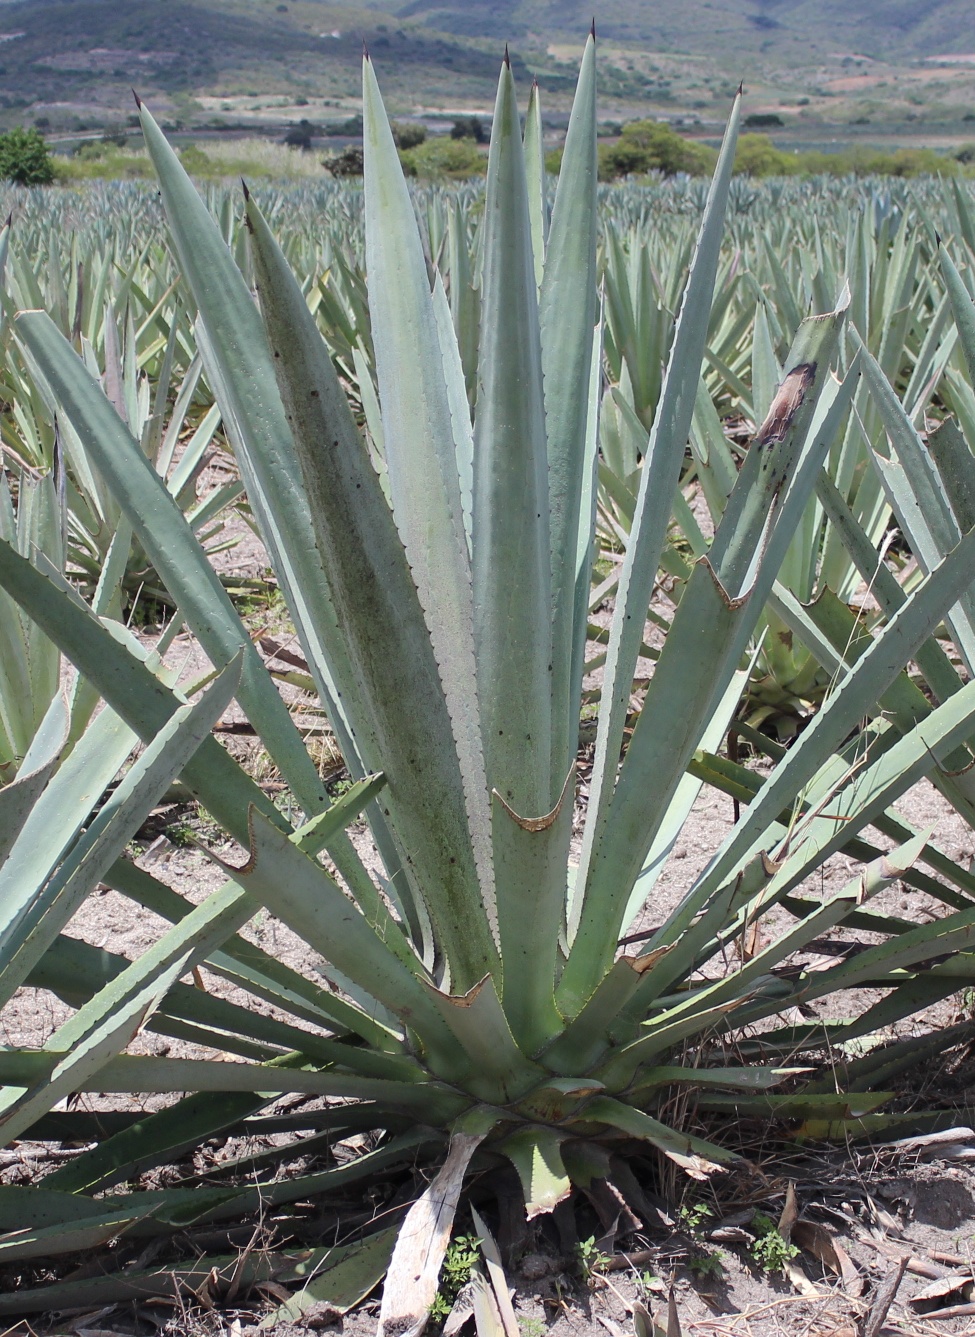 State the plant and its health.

agave, healthy
